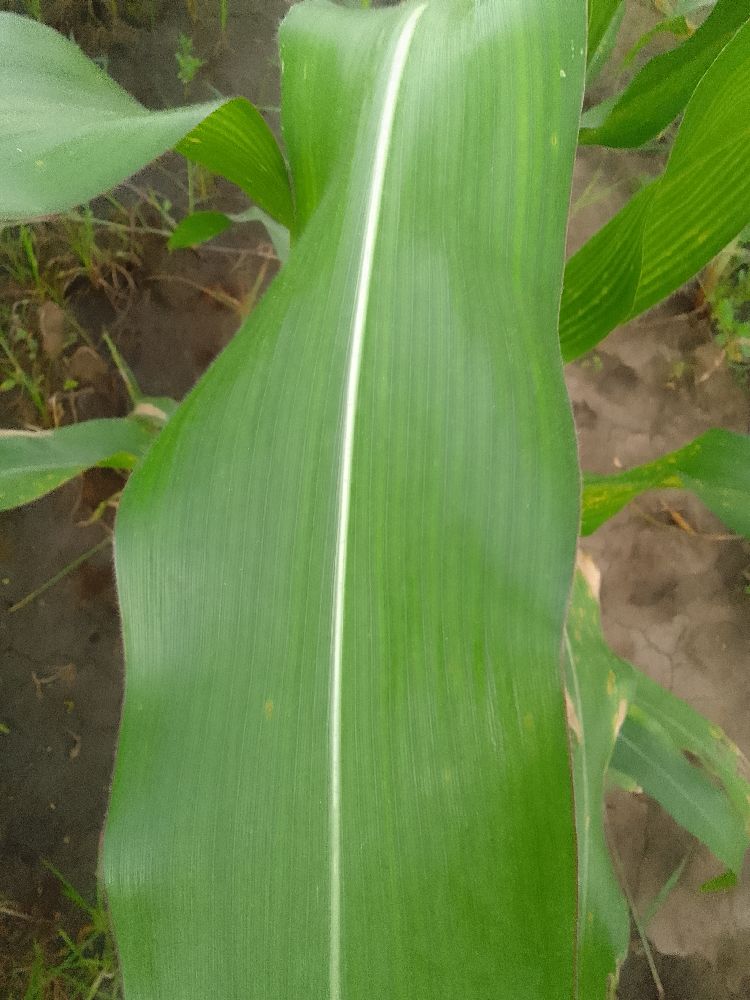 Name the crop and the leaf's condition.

common bean, healthy
